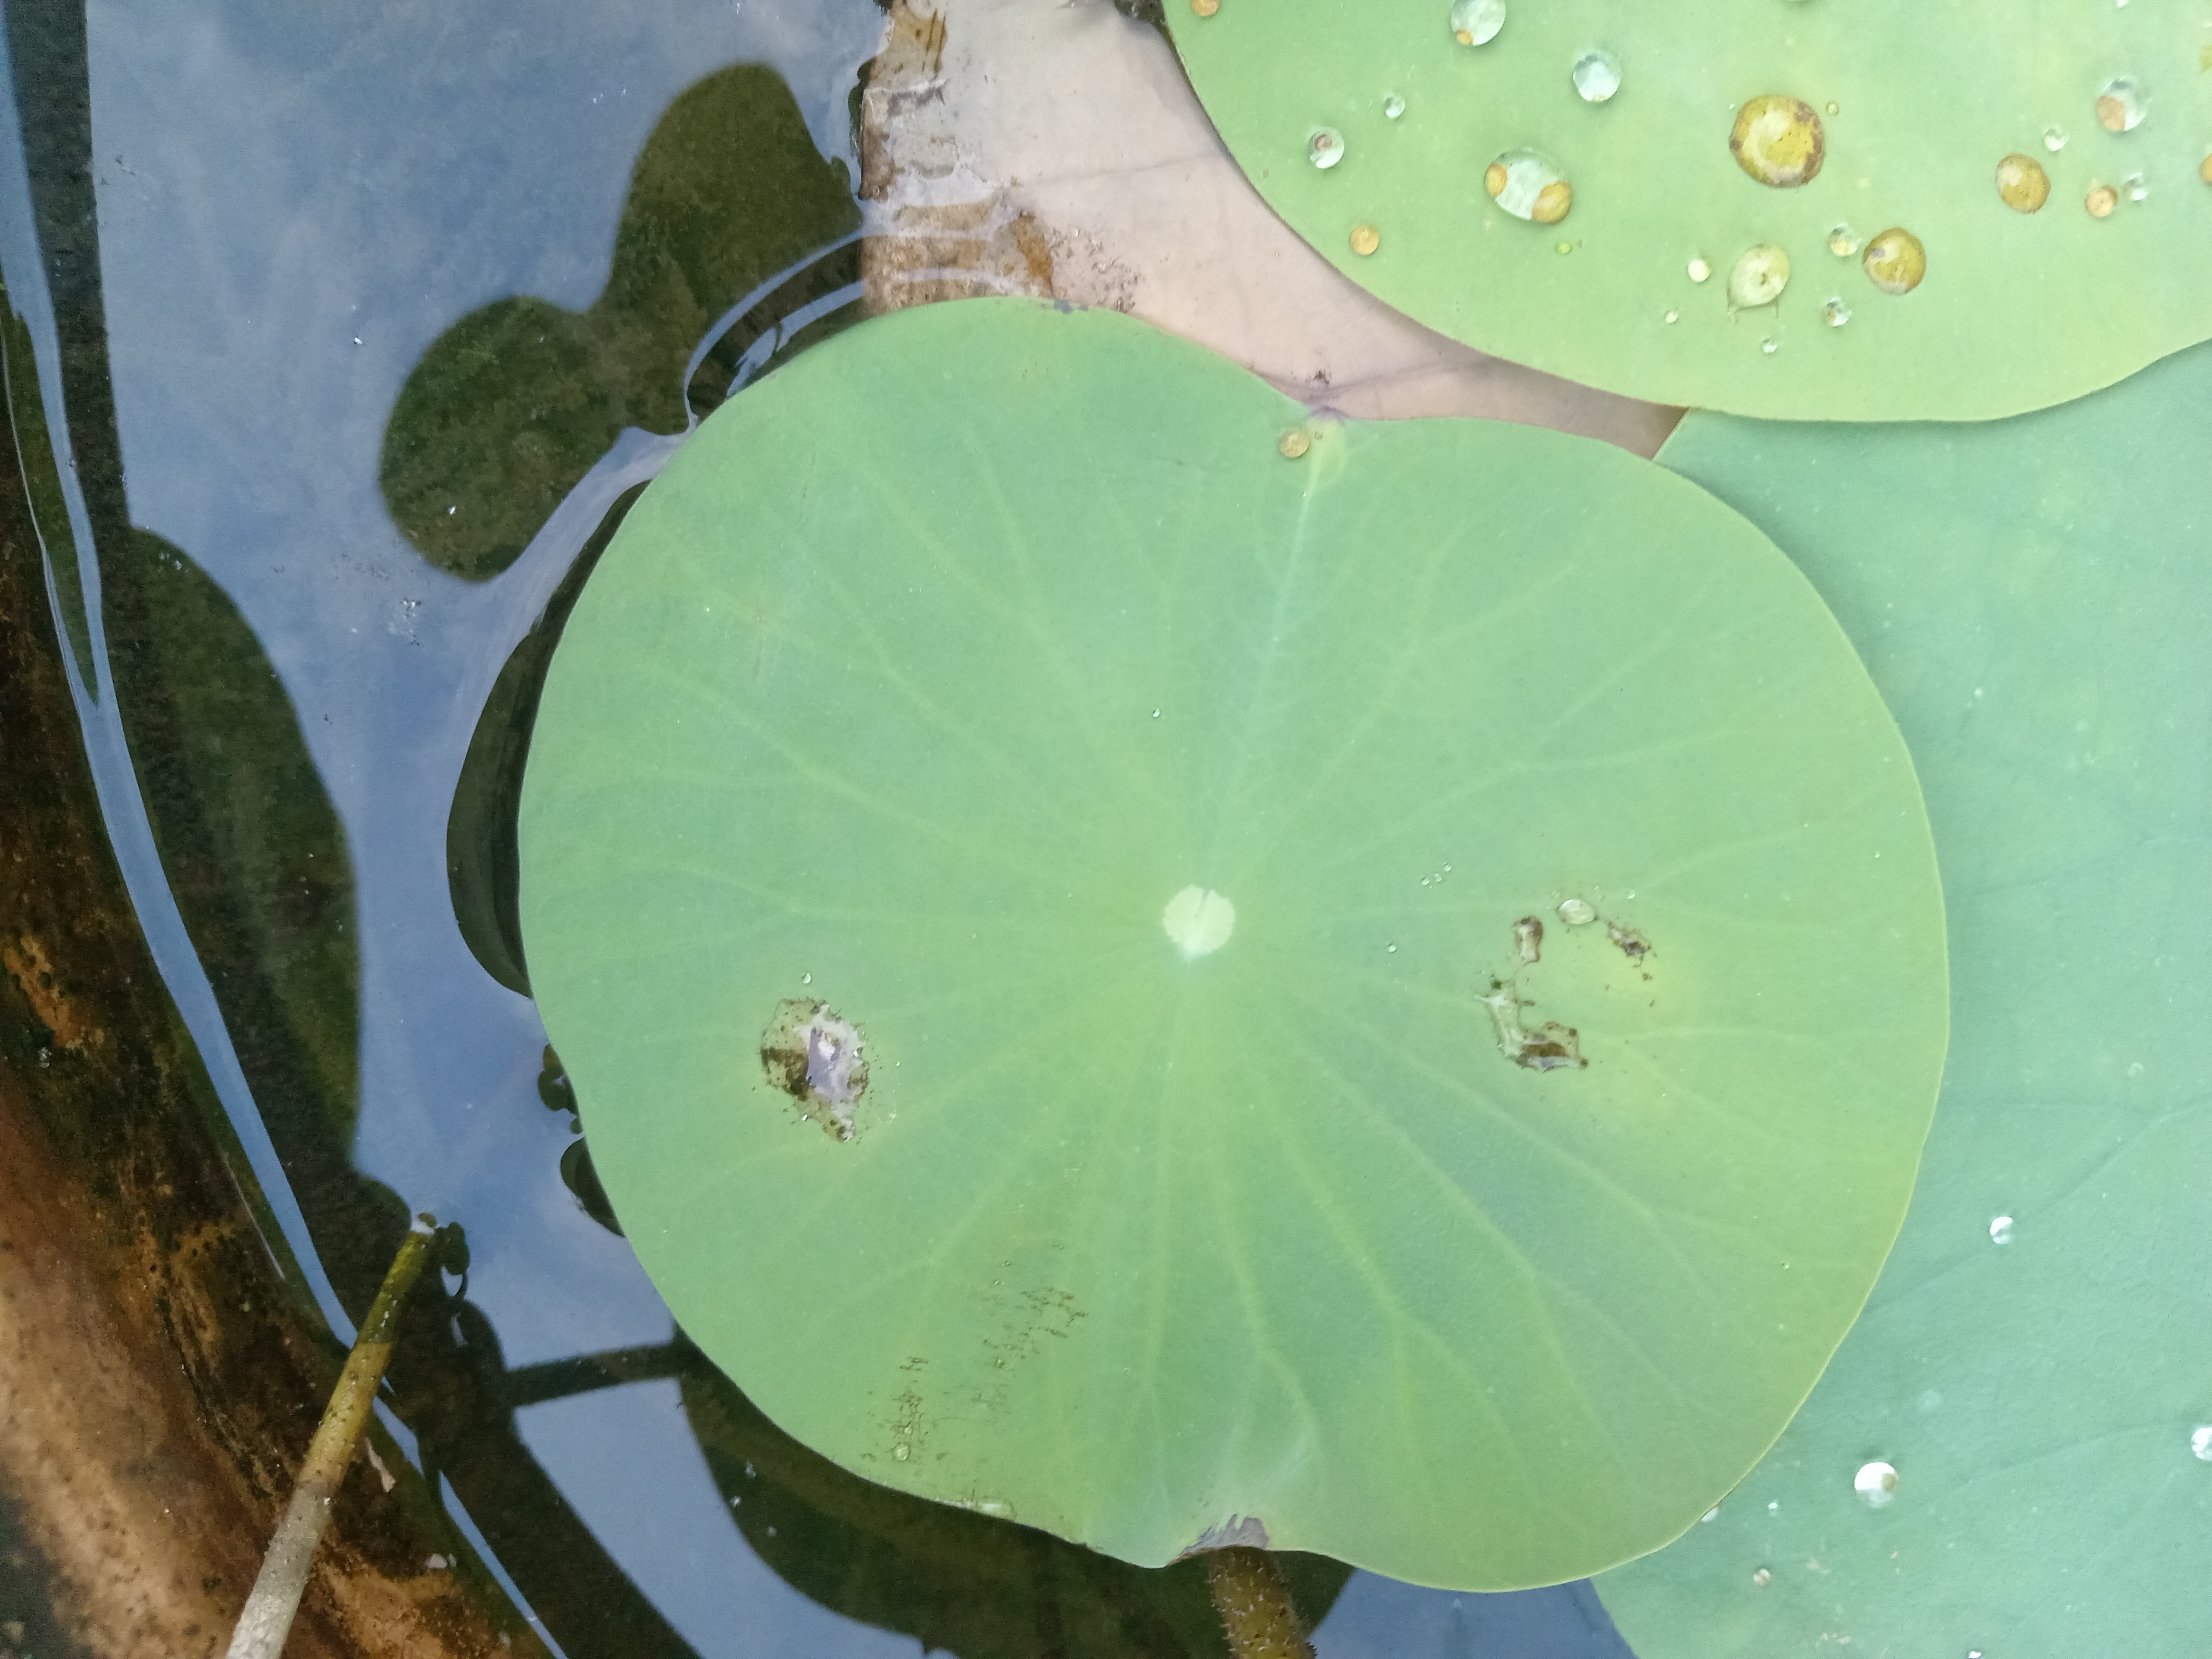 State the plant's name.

lotus
